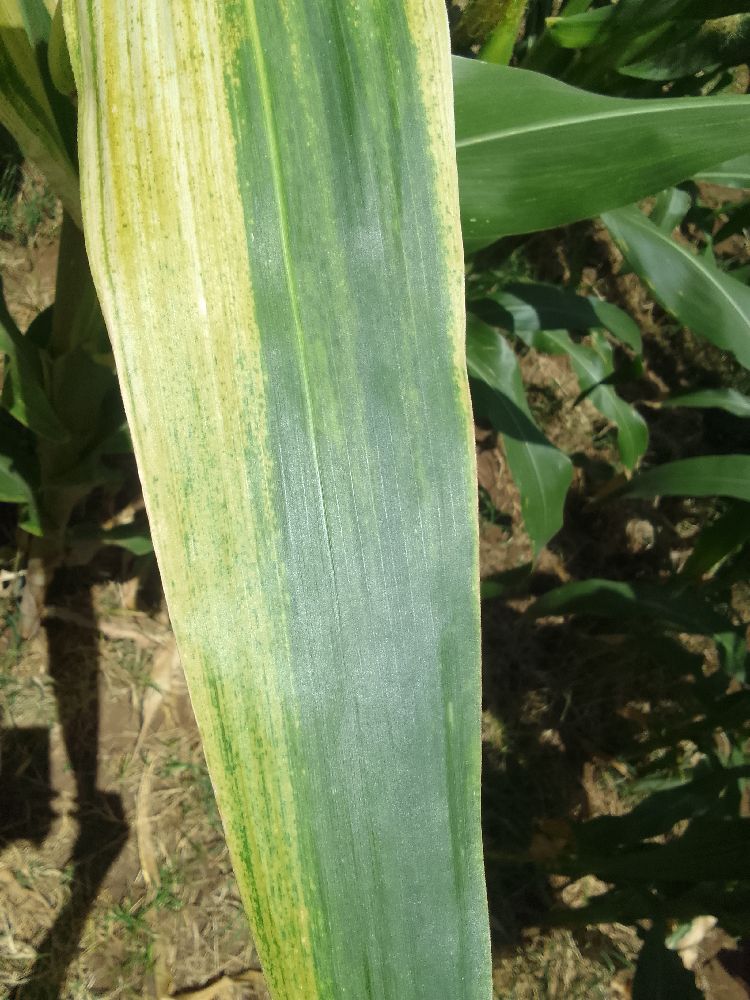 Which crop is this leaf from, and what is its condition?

maize, maize lethal necrosis
